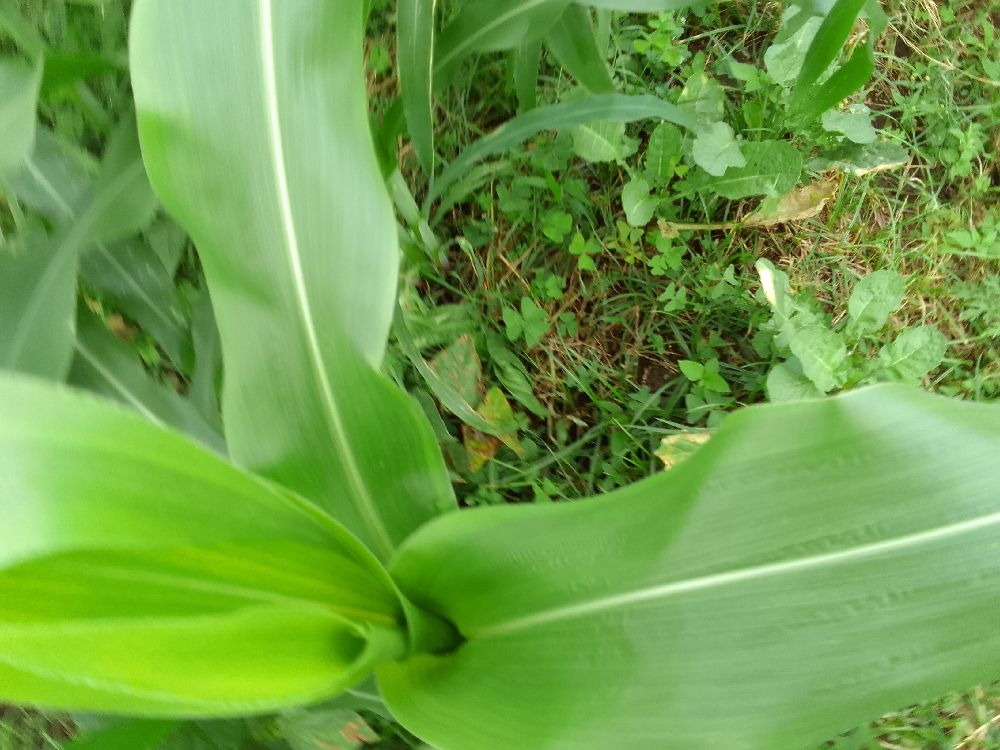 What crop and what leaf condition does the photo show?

maize, healthy
